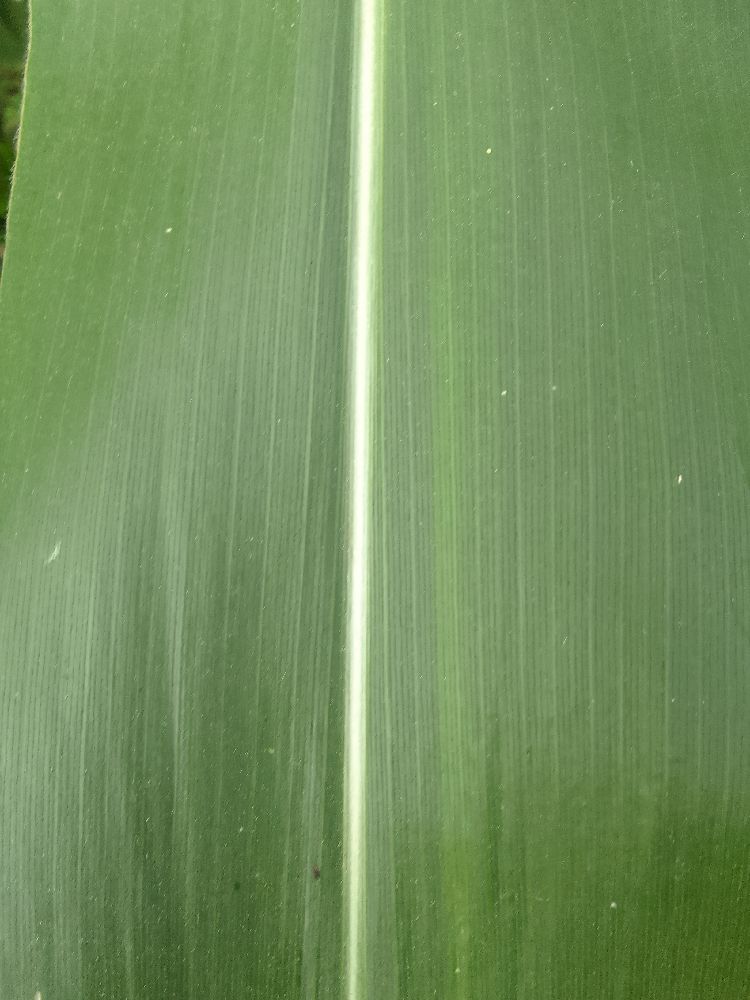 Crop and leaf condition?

maize, healthy
